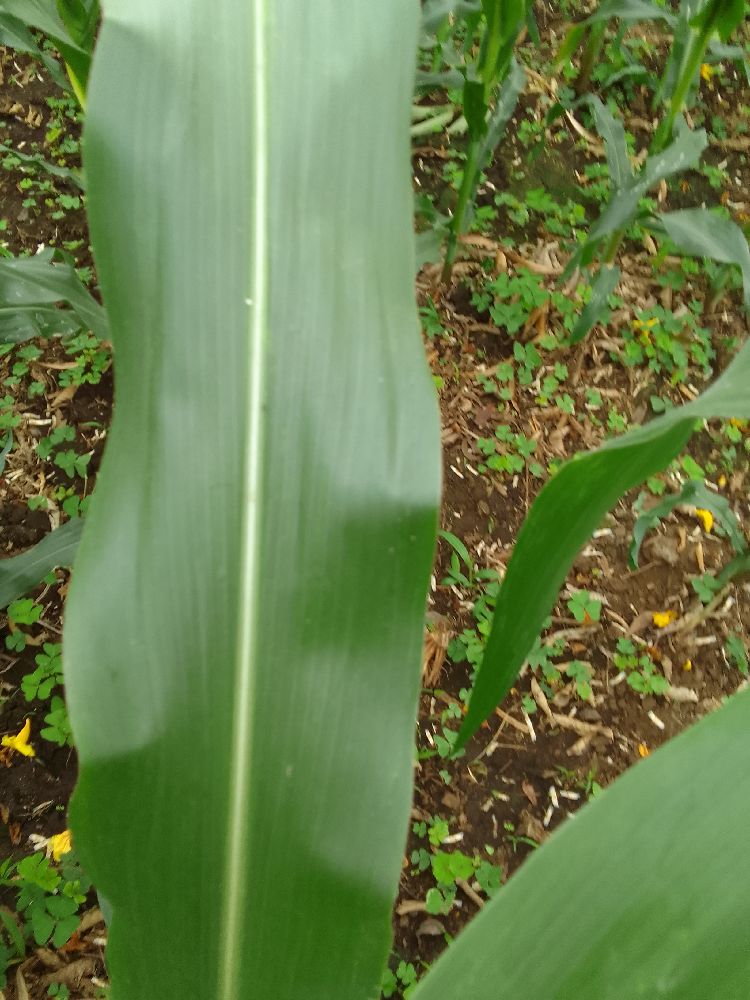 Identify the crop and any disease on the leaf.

maize, healthy
